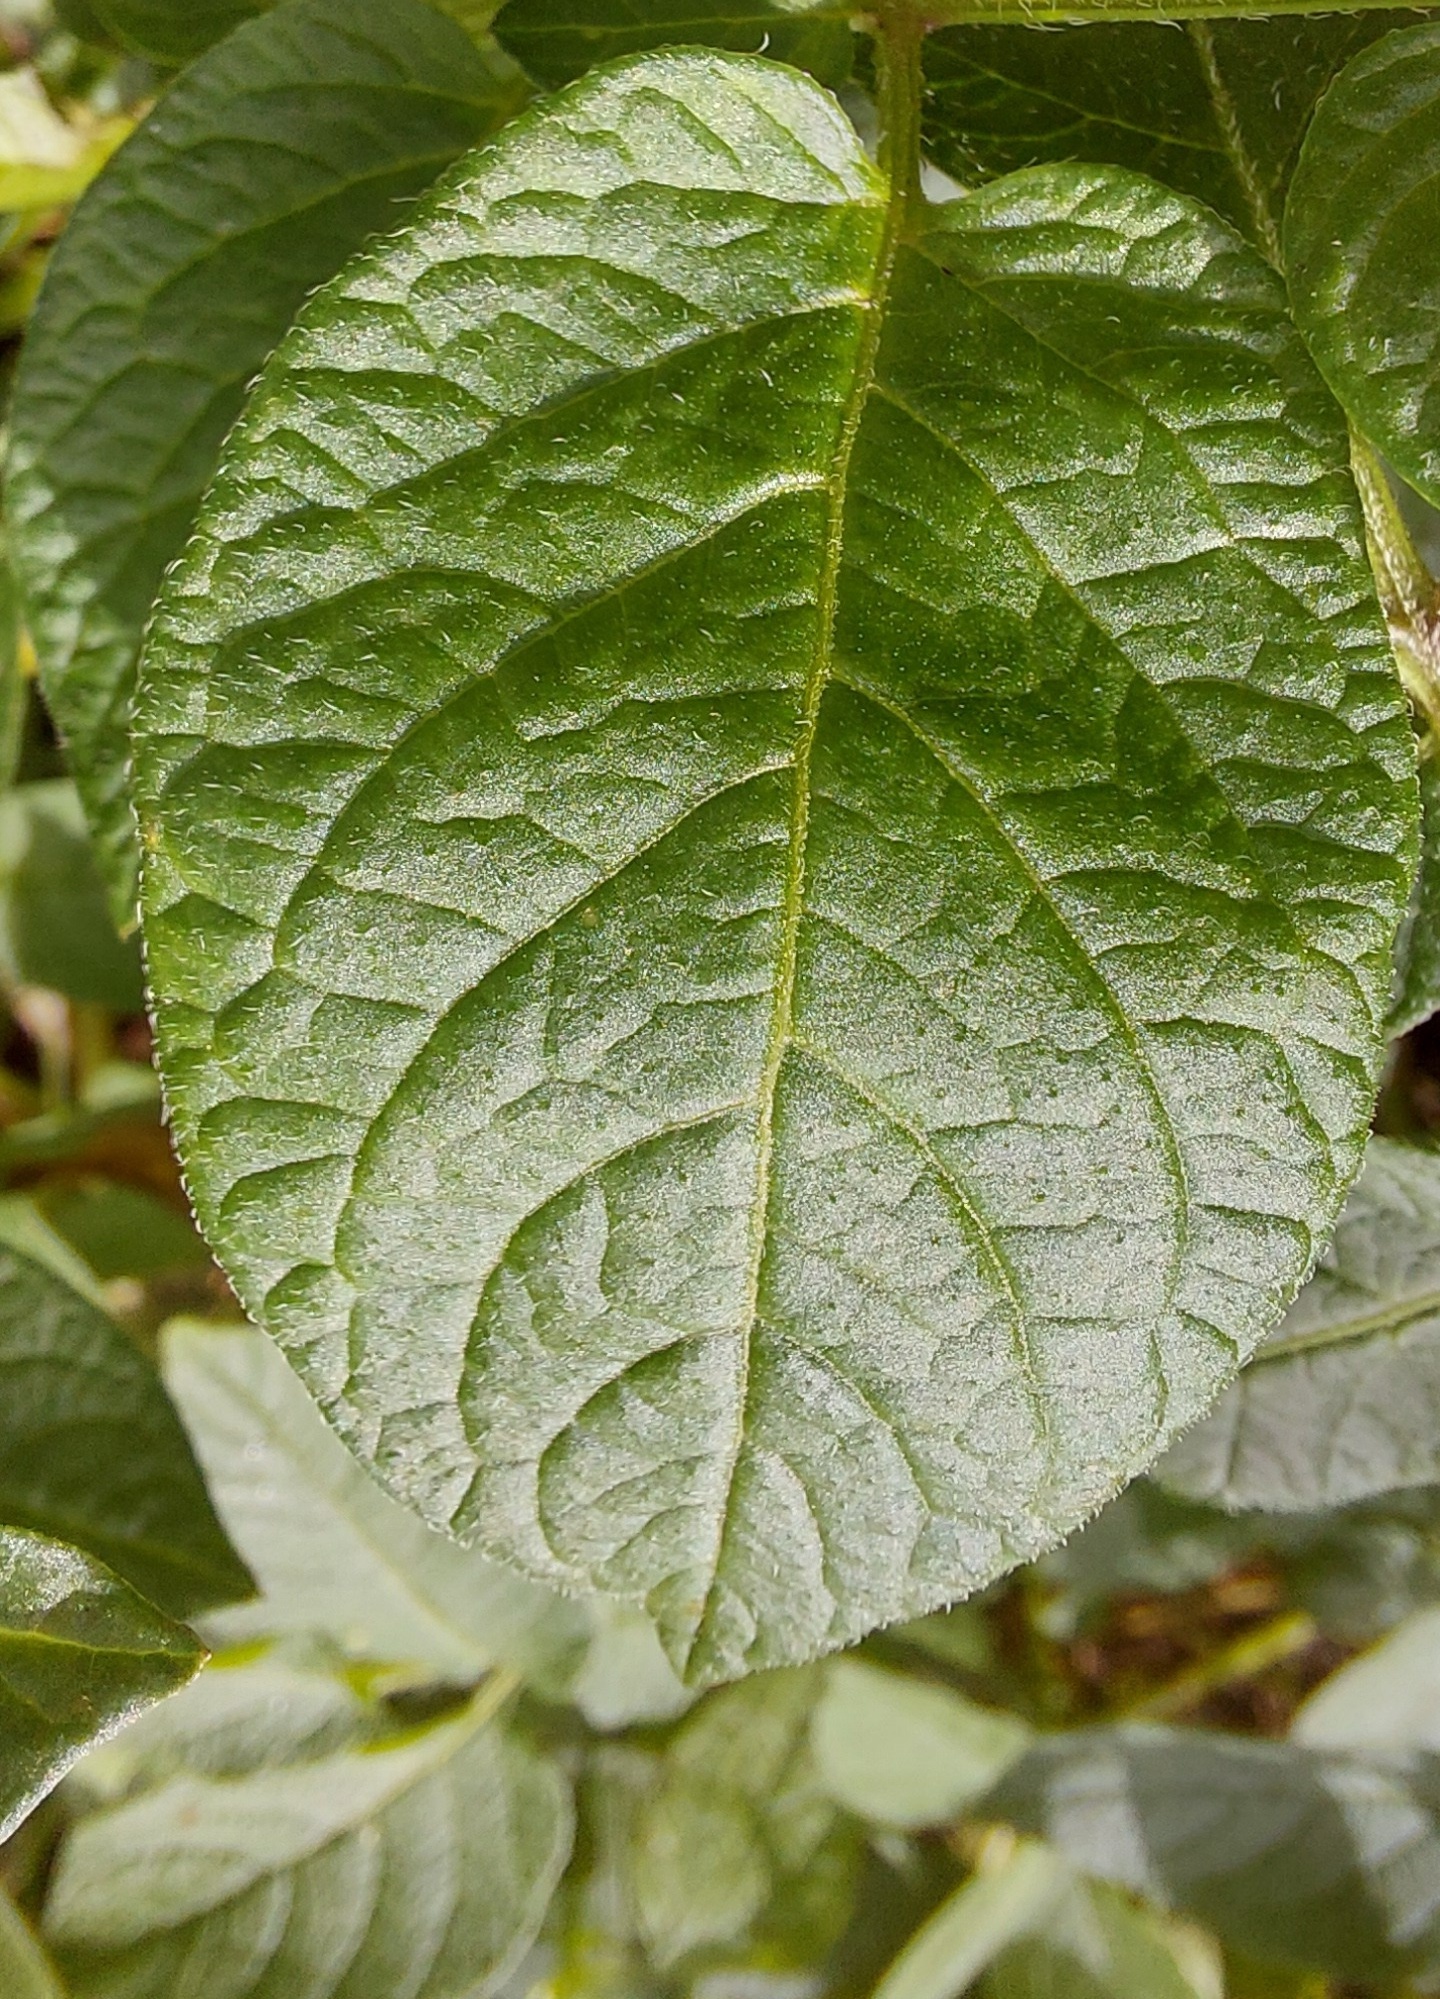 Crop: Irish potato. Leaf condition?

healthy
